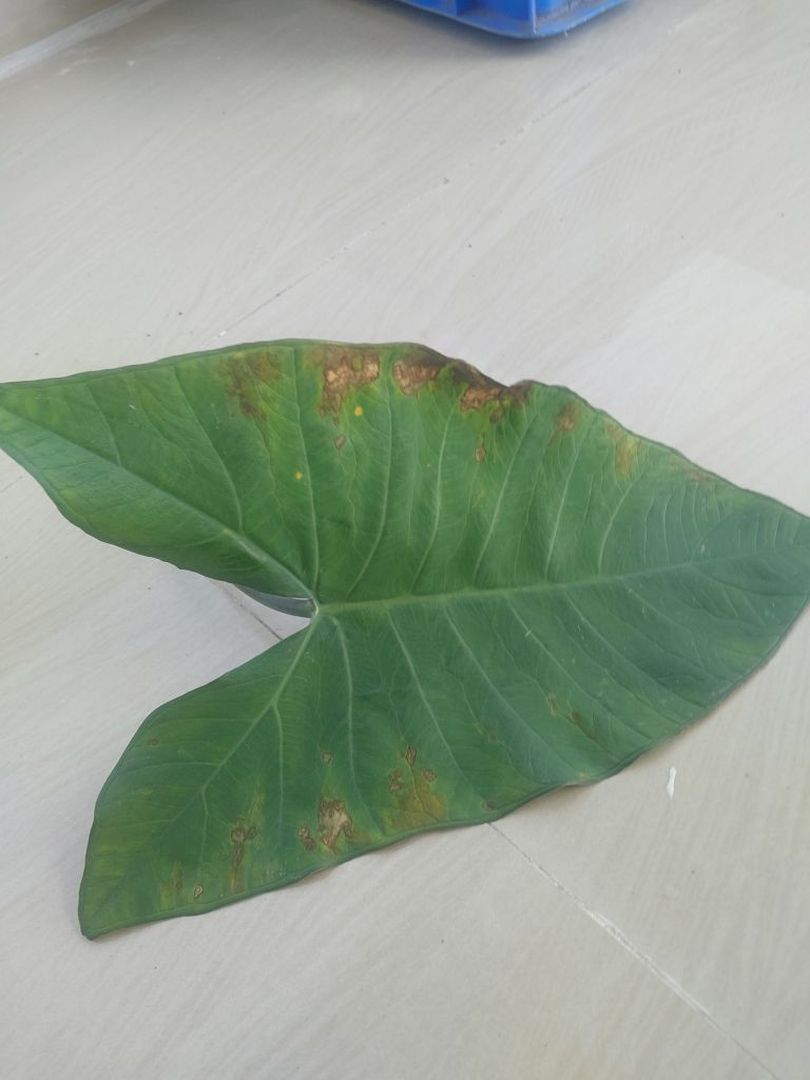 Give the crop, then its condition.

taro, leaf blight
